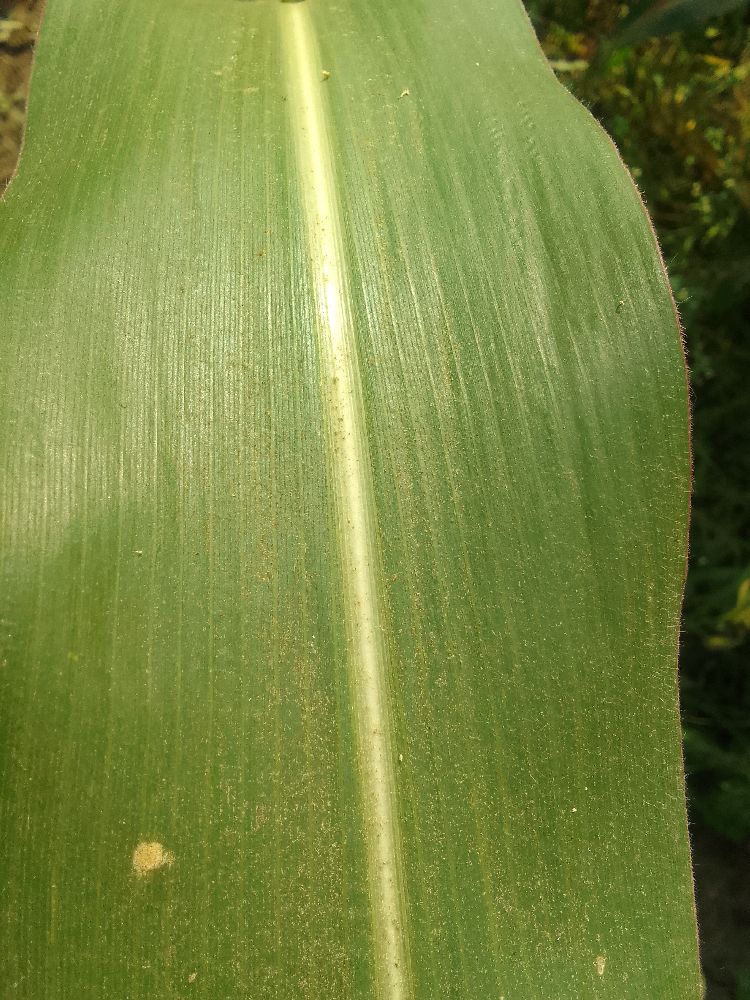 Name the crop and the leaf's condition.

maize, healthy
